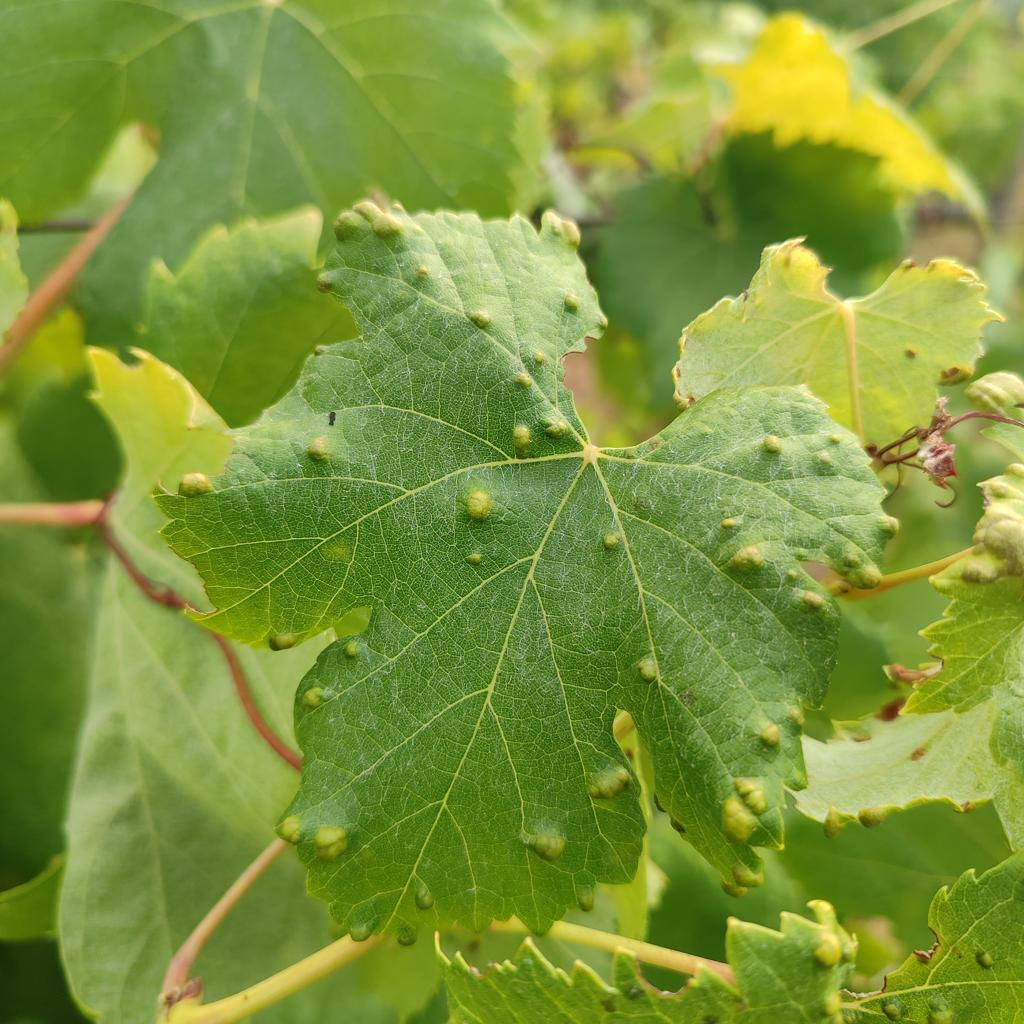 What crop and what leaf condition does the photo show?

grapevine, erineum mite
